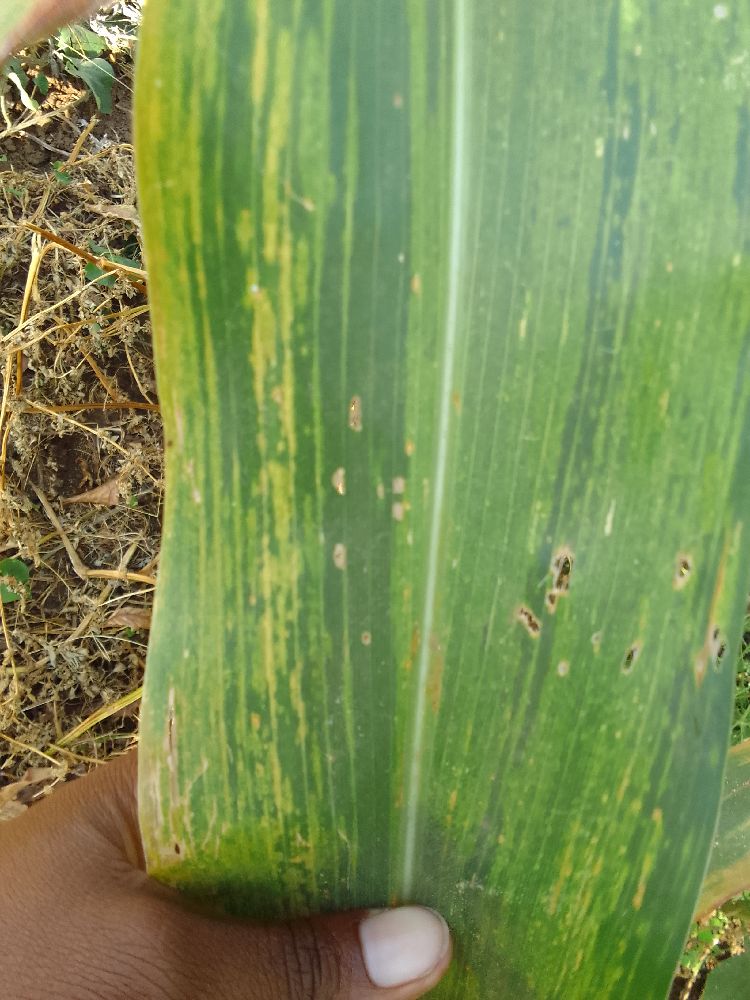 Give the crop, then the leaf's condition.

maize, maize lethal necrosis
